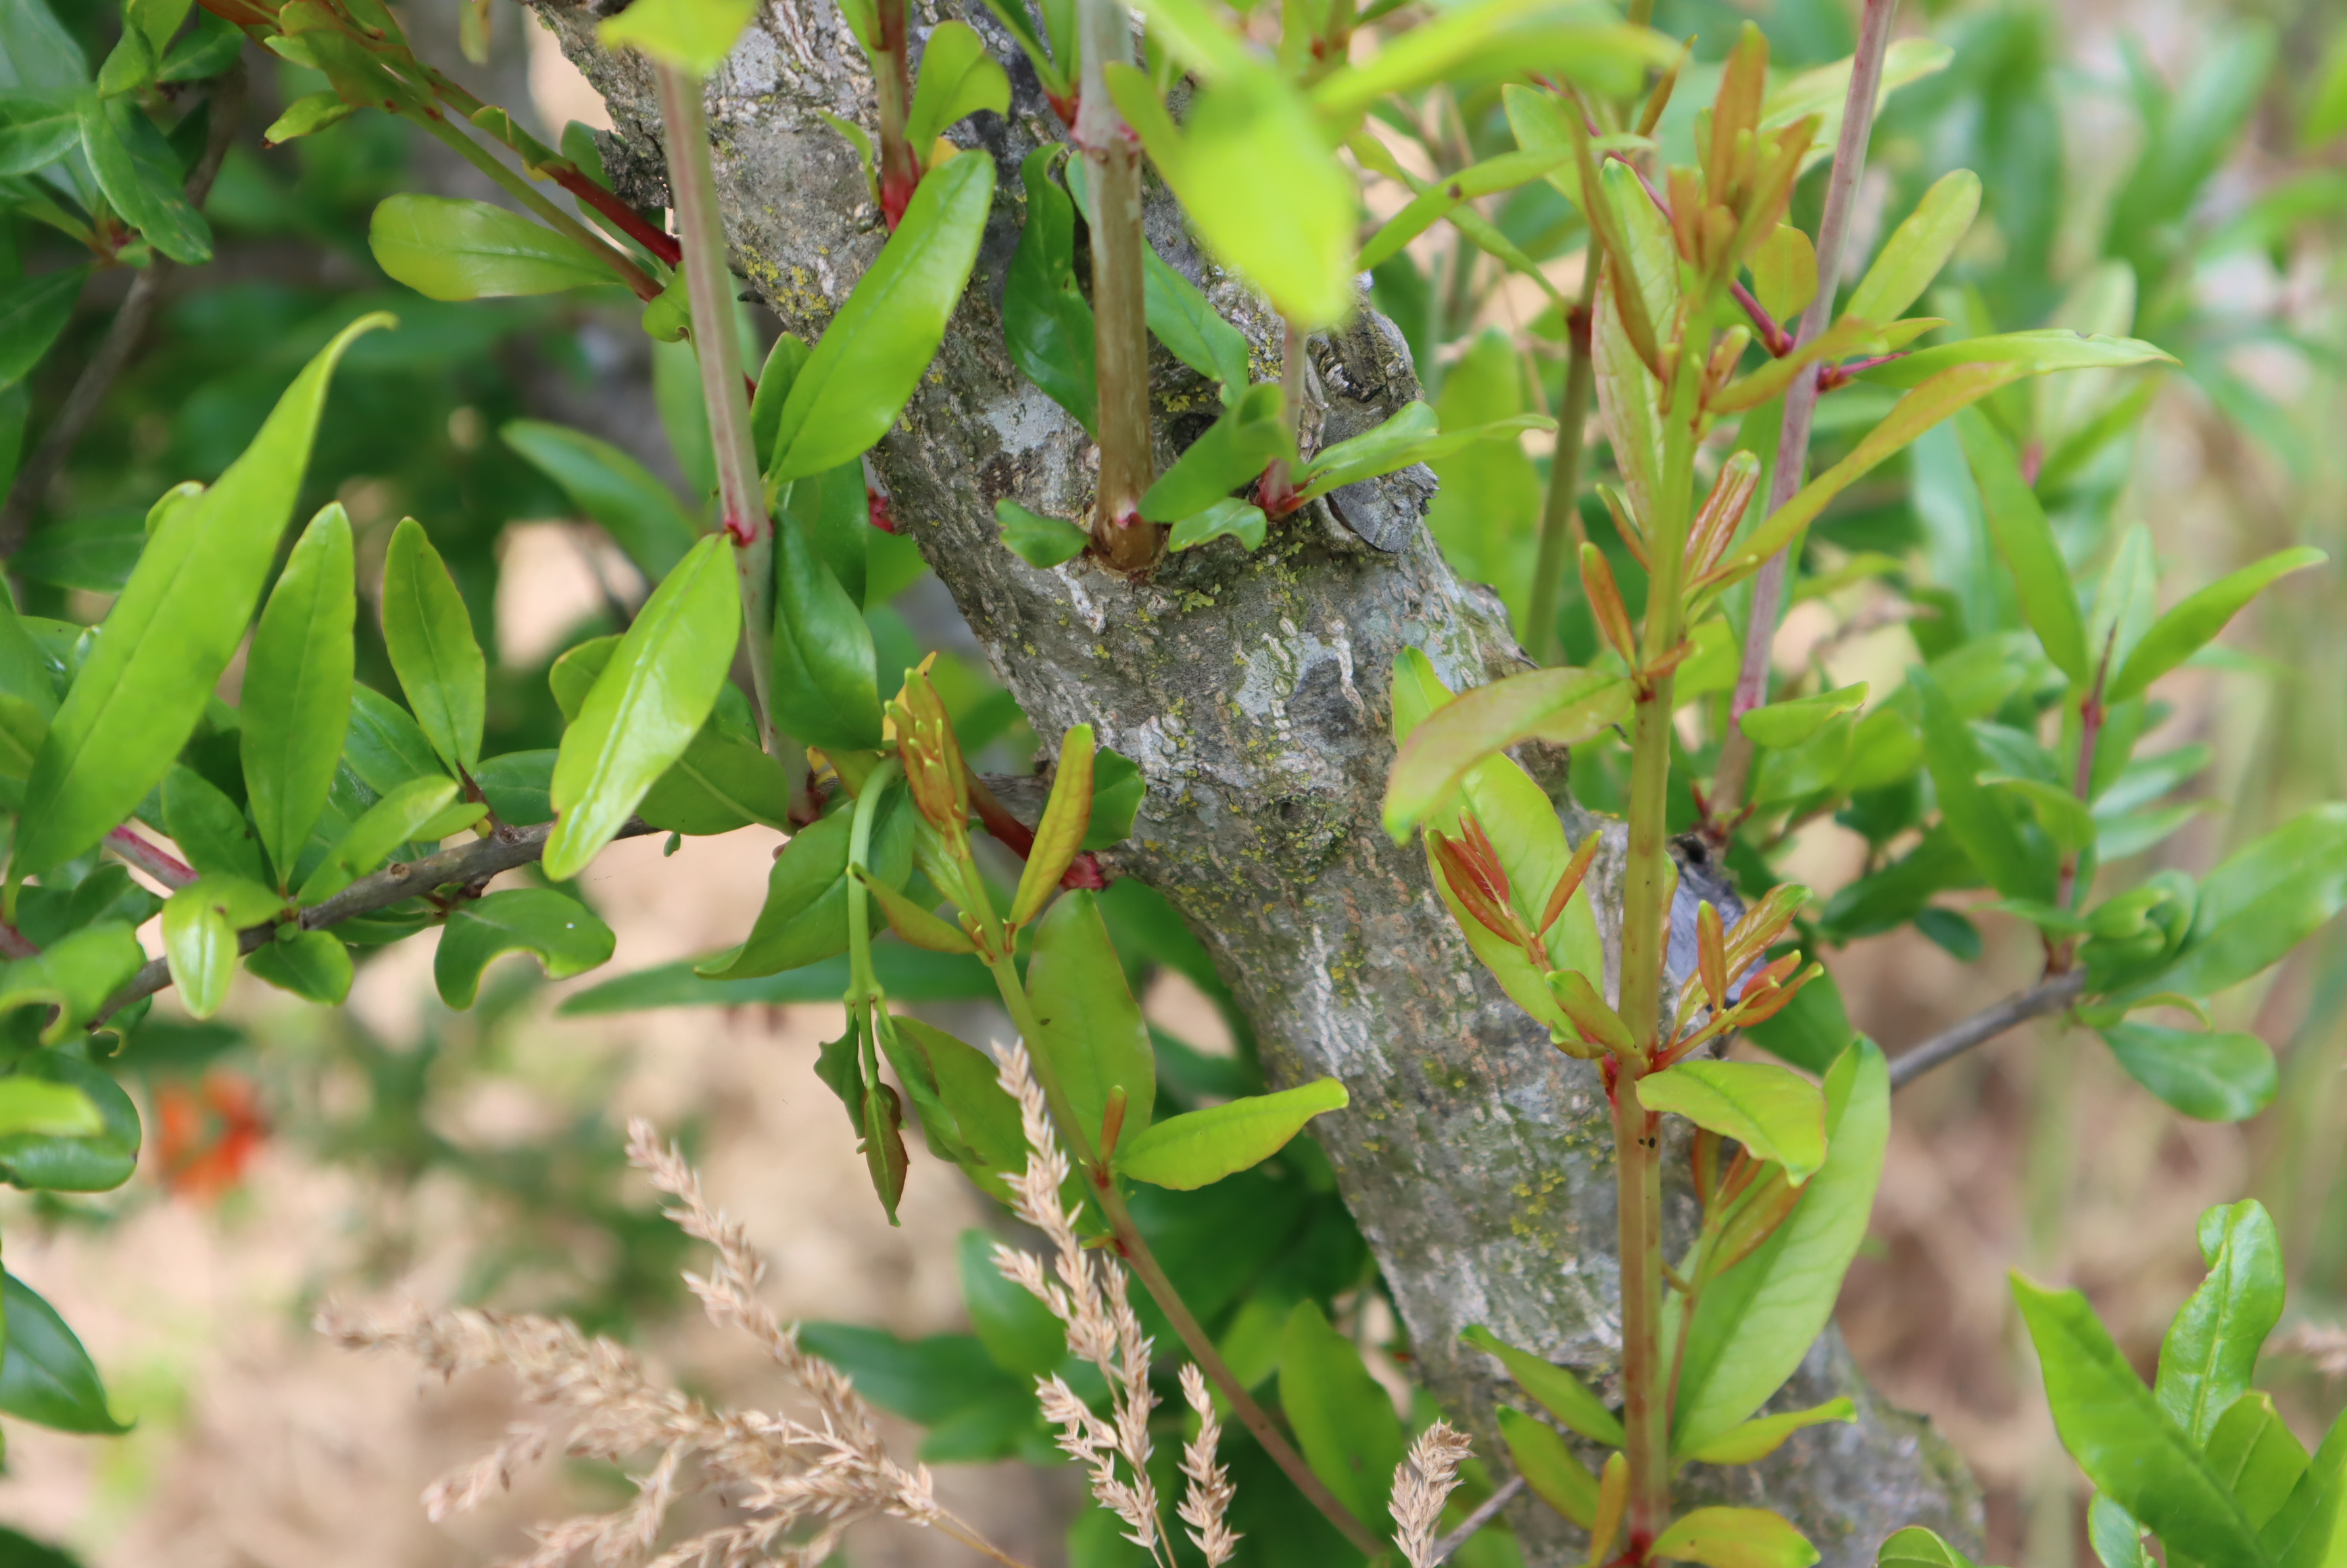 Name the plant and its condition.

pomegranate, coniella granati
